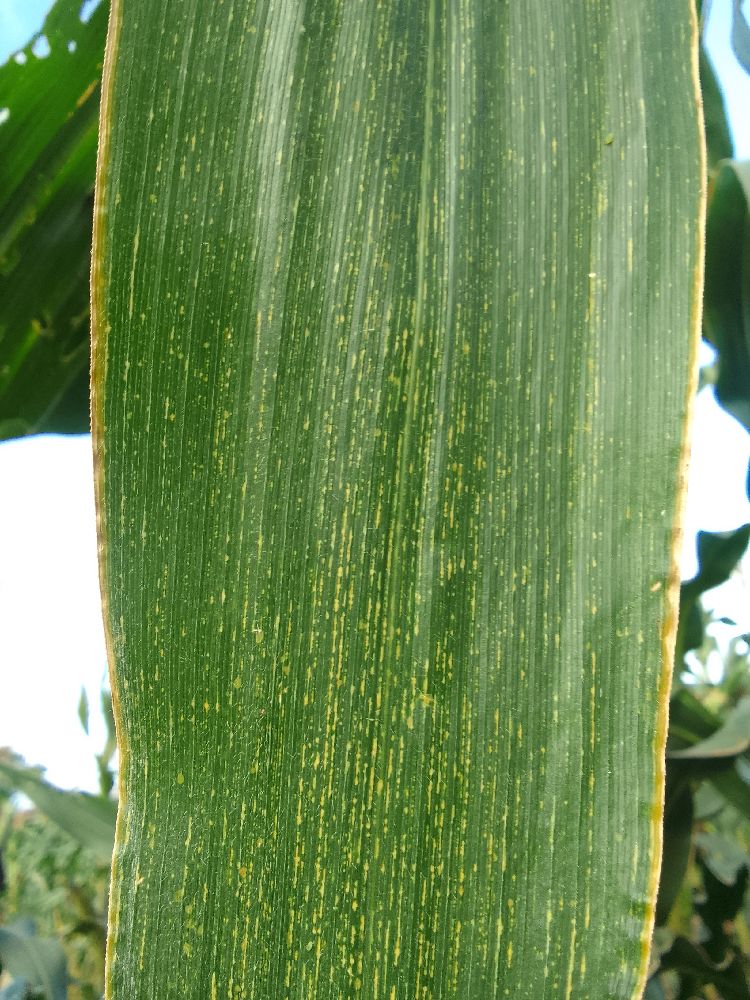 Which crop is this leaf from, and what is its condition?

maize, maize streak virus
